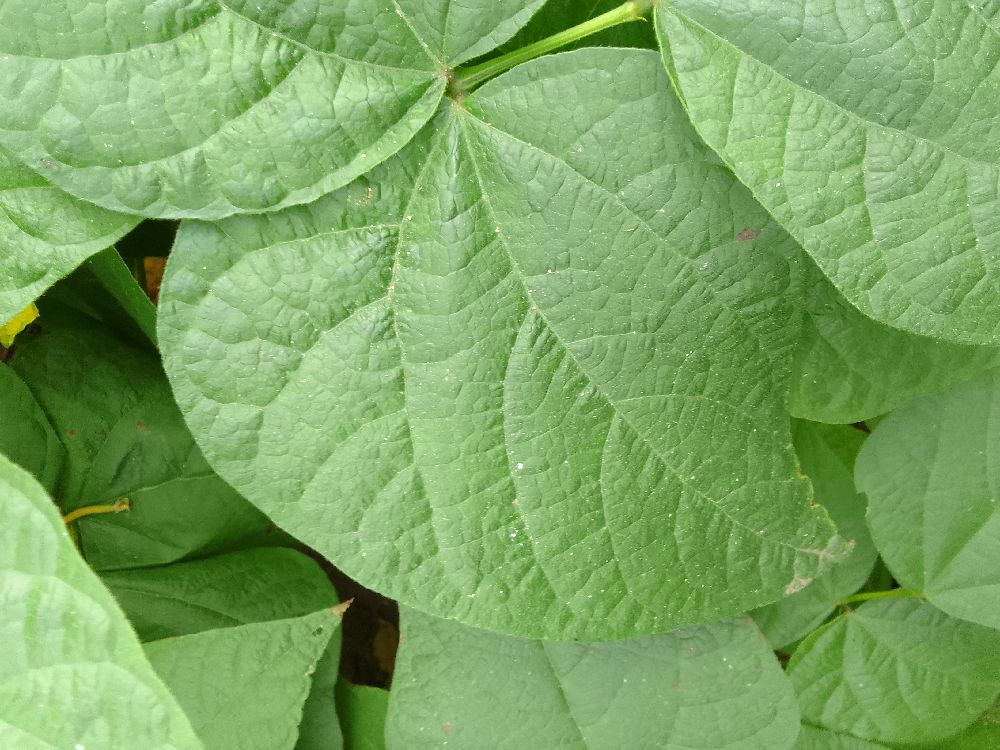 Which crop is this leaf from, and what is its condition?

common bean, healthy
